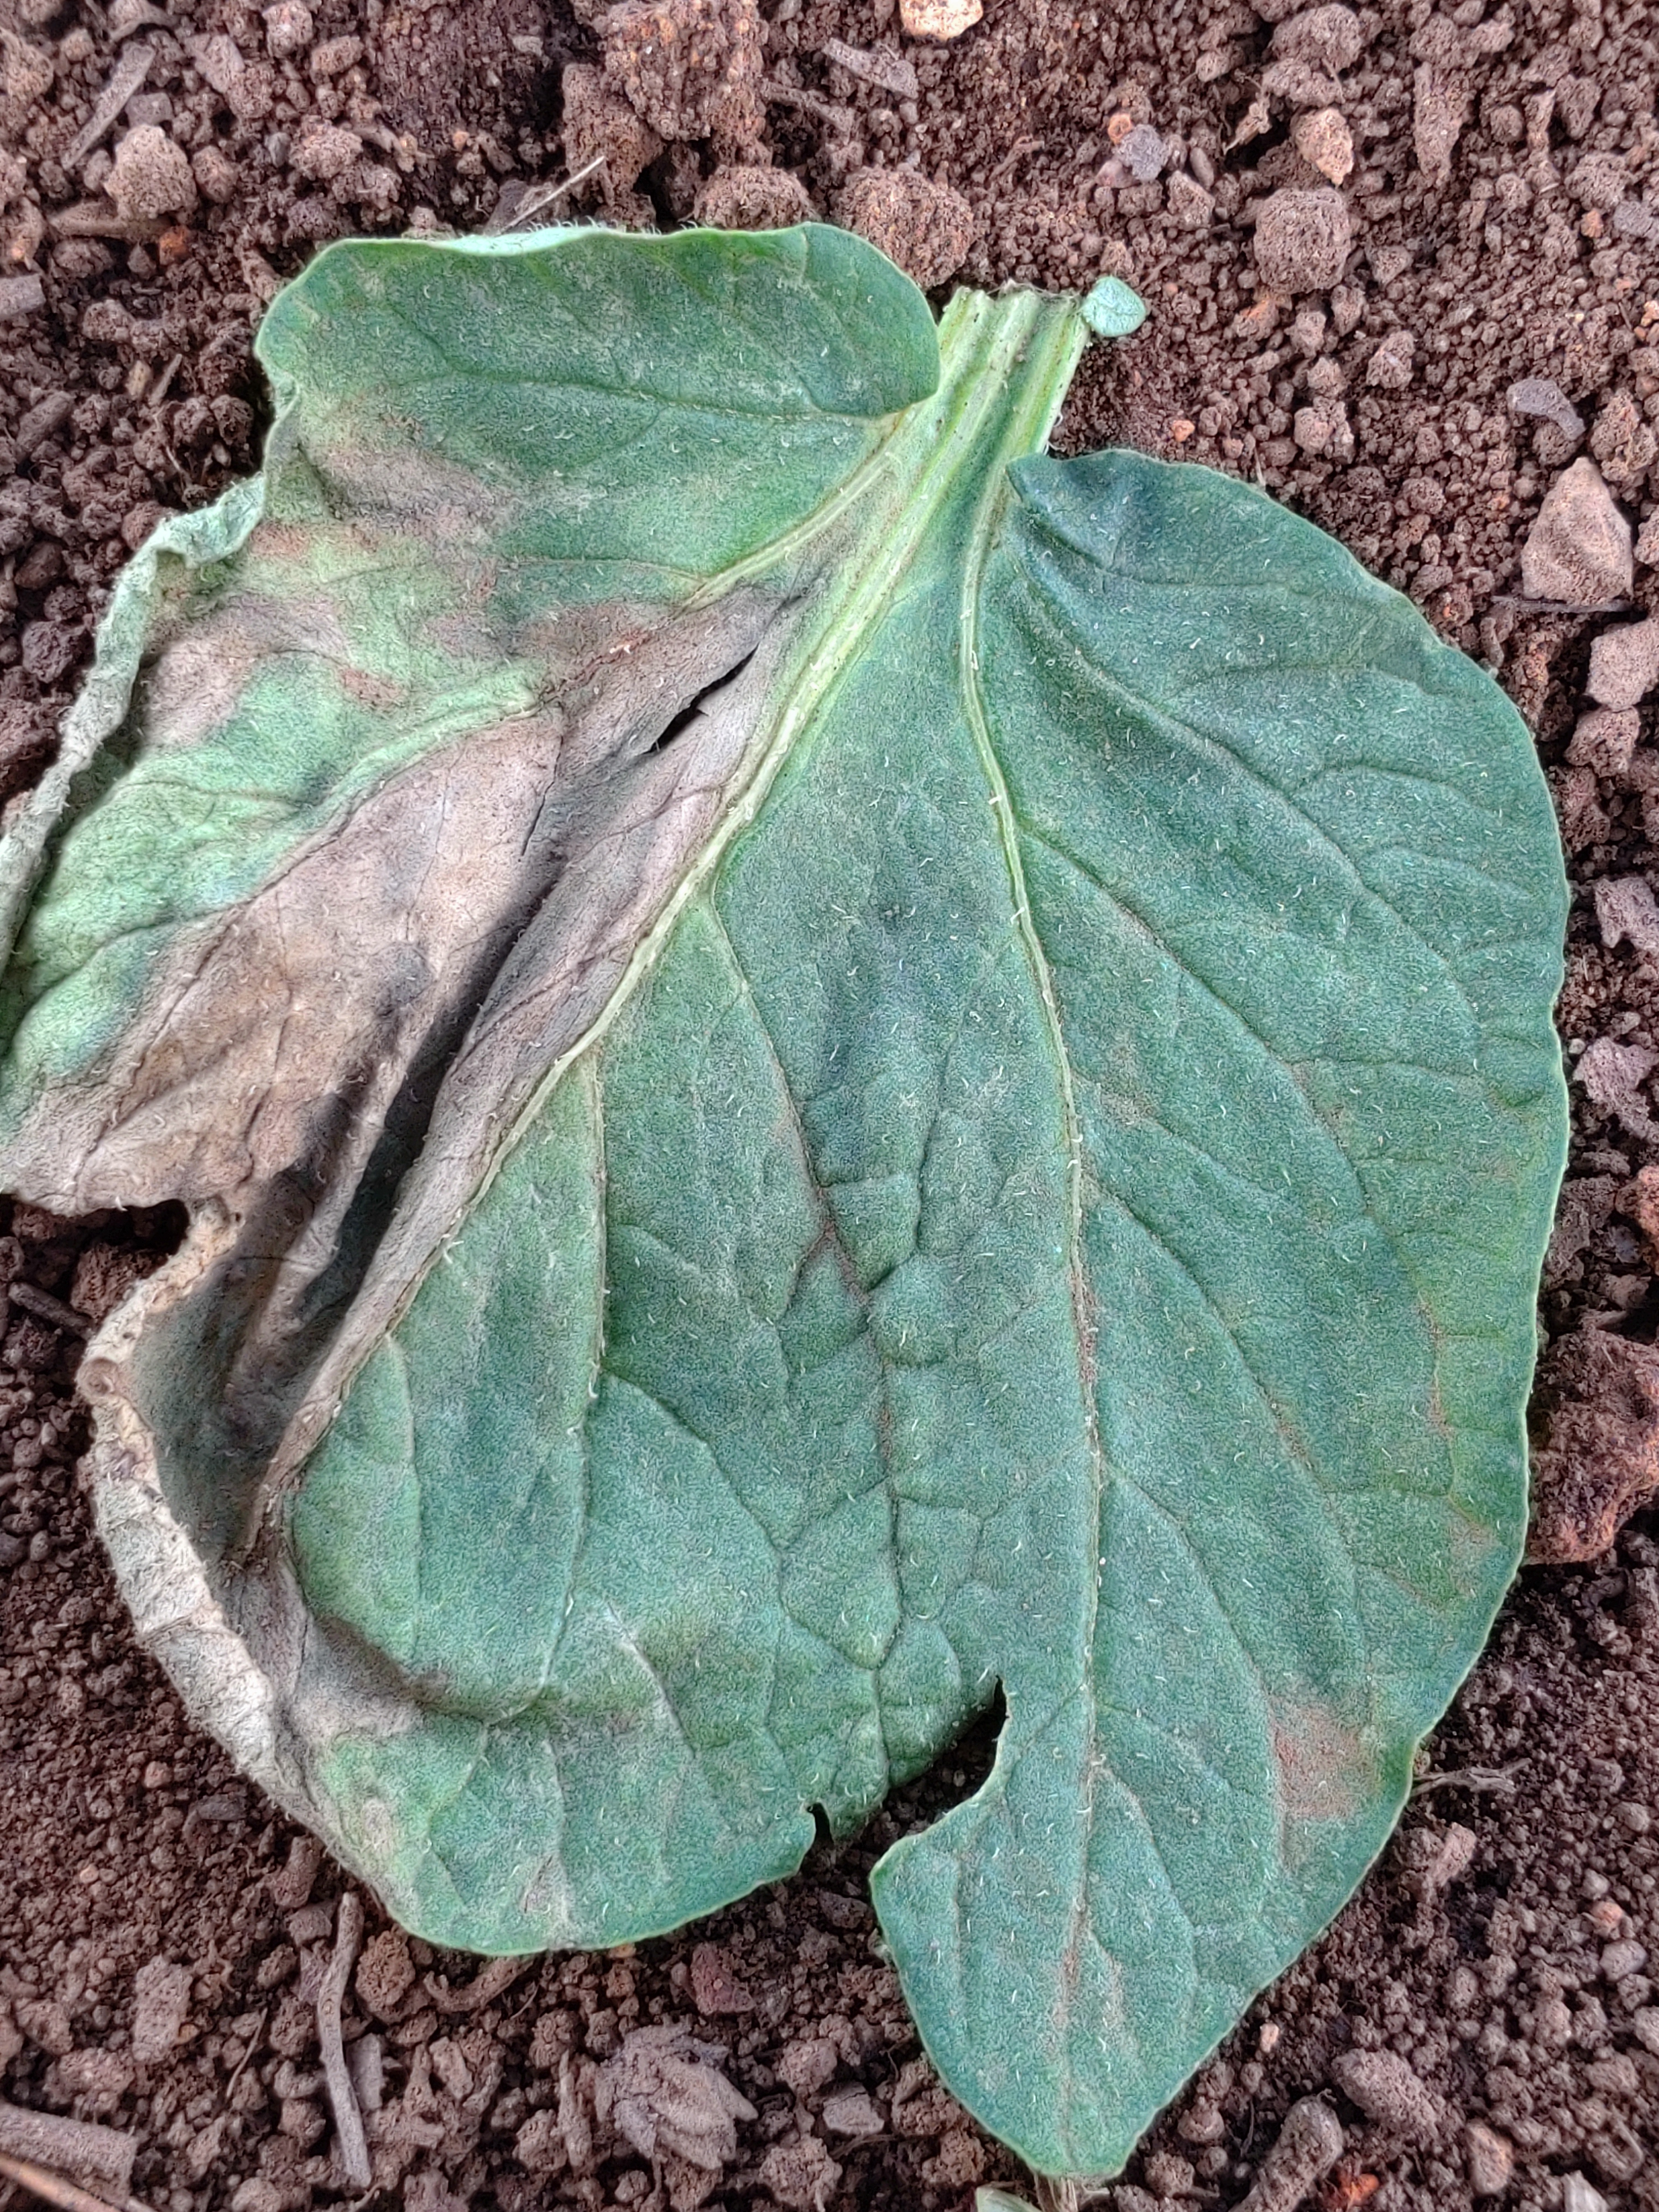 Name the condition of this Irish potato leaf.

early blight
